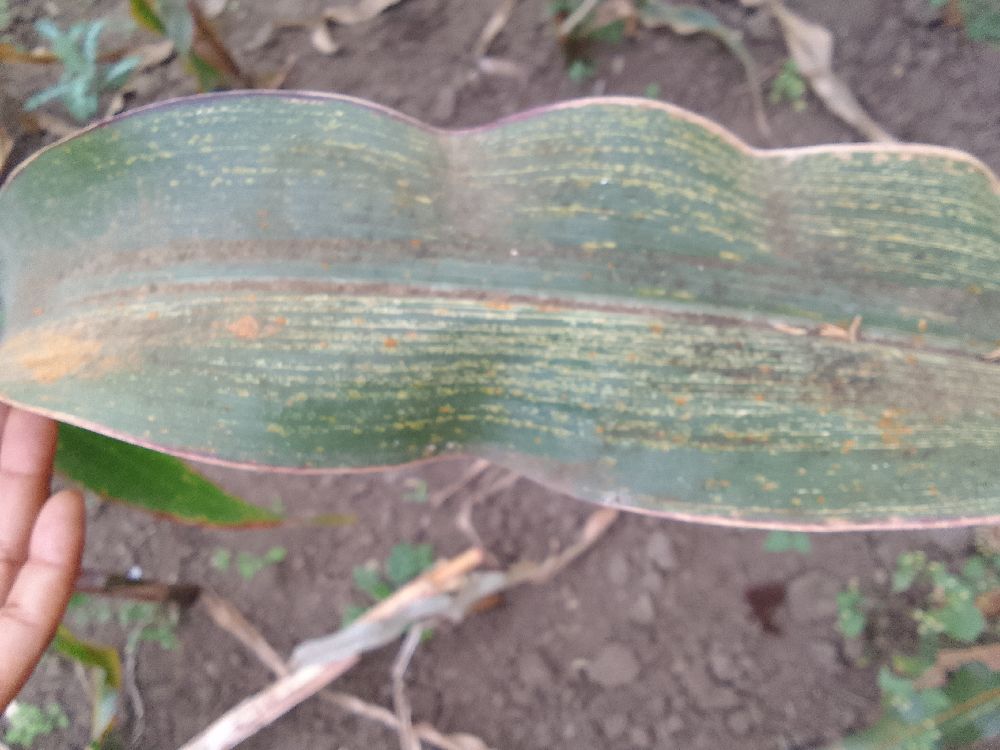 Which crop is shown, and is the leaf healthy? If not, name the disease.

maize, maize streak virus
